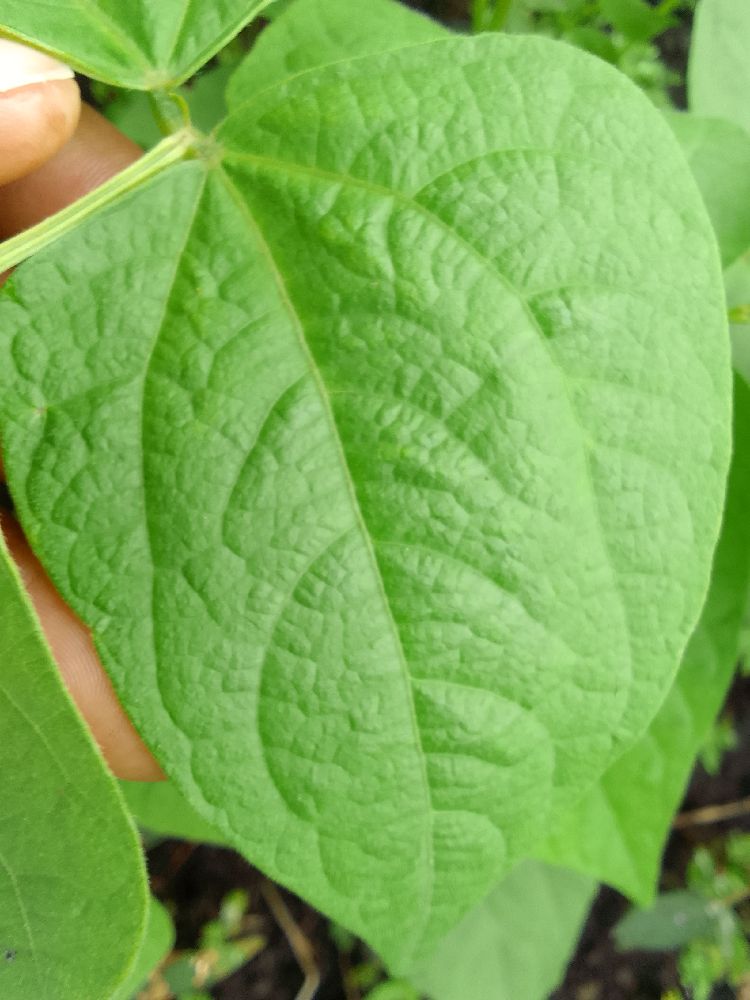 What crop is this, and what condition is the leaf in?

common bean, healthy
